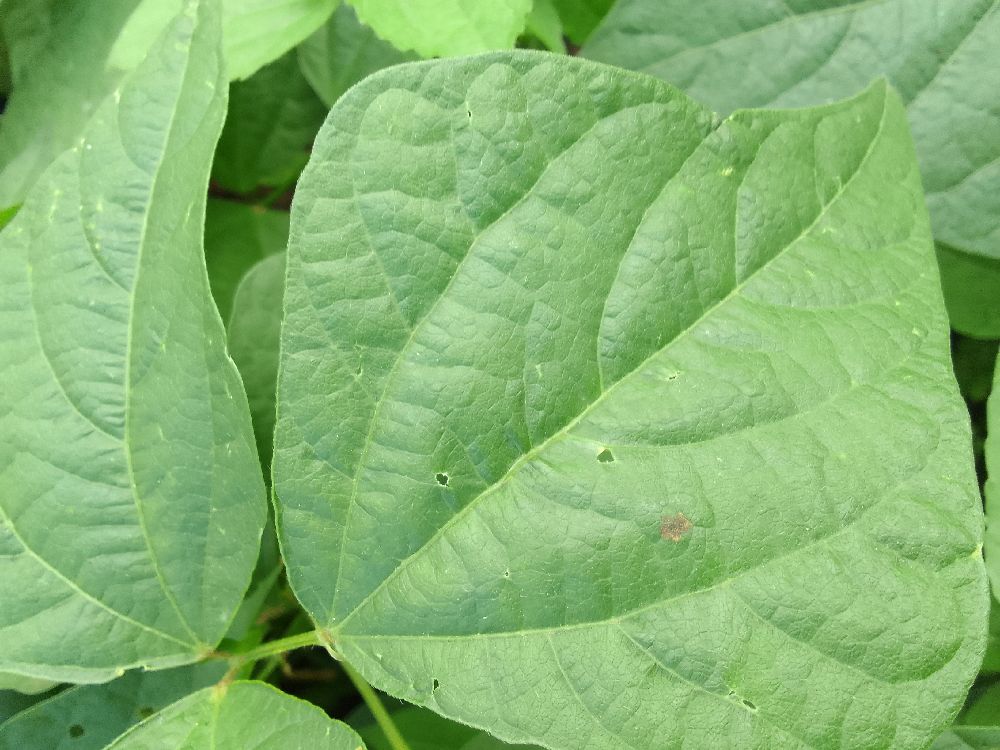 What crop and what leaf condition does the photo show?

common bean, healthy
